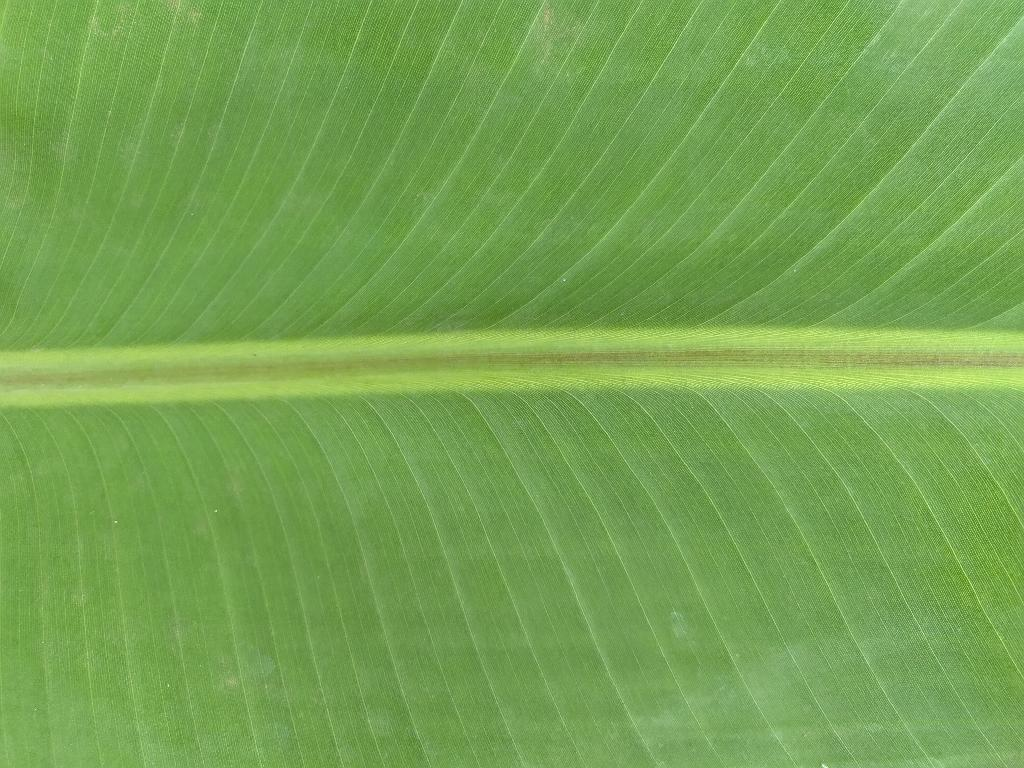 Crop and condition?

banana, healthy
